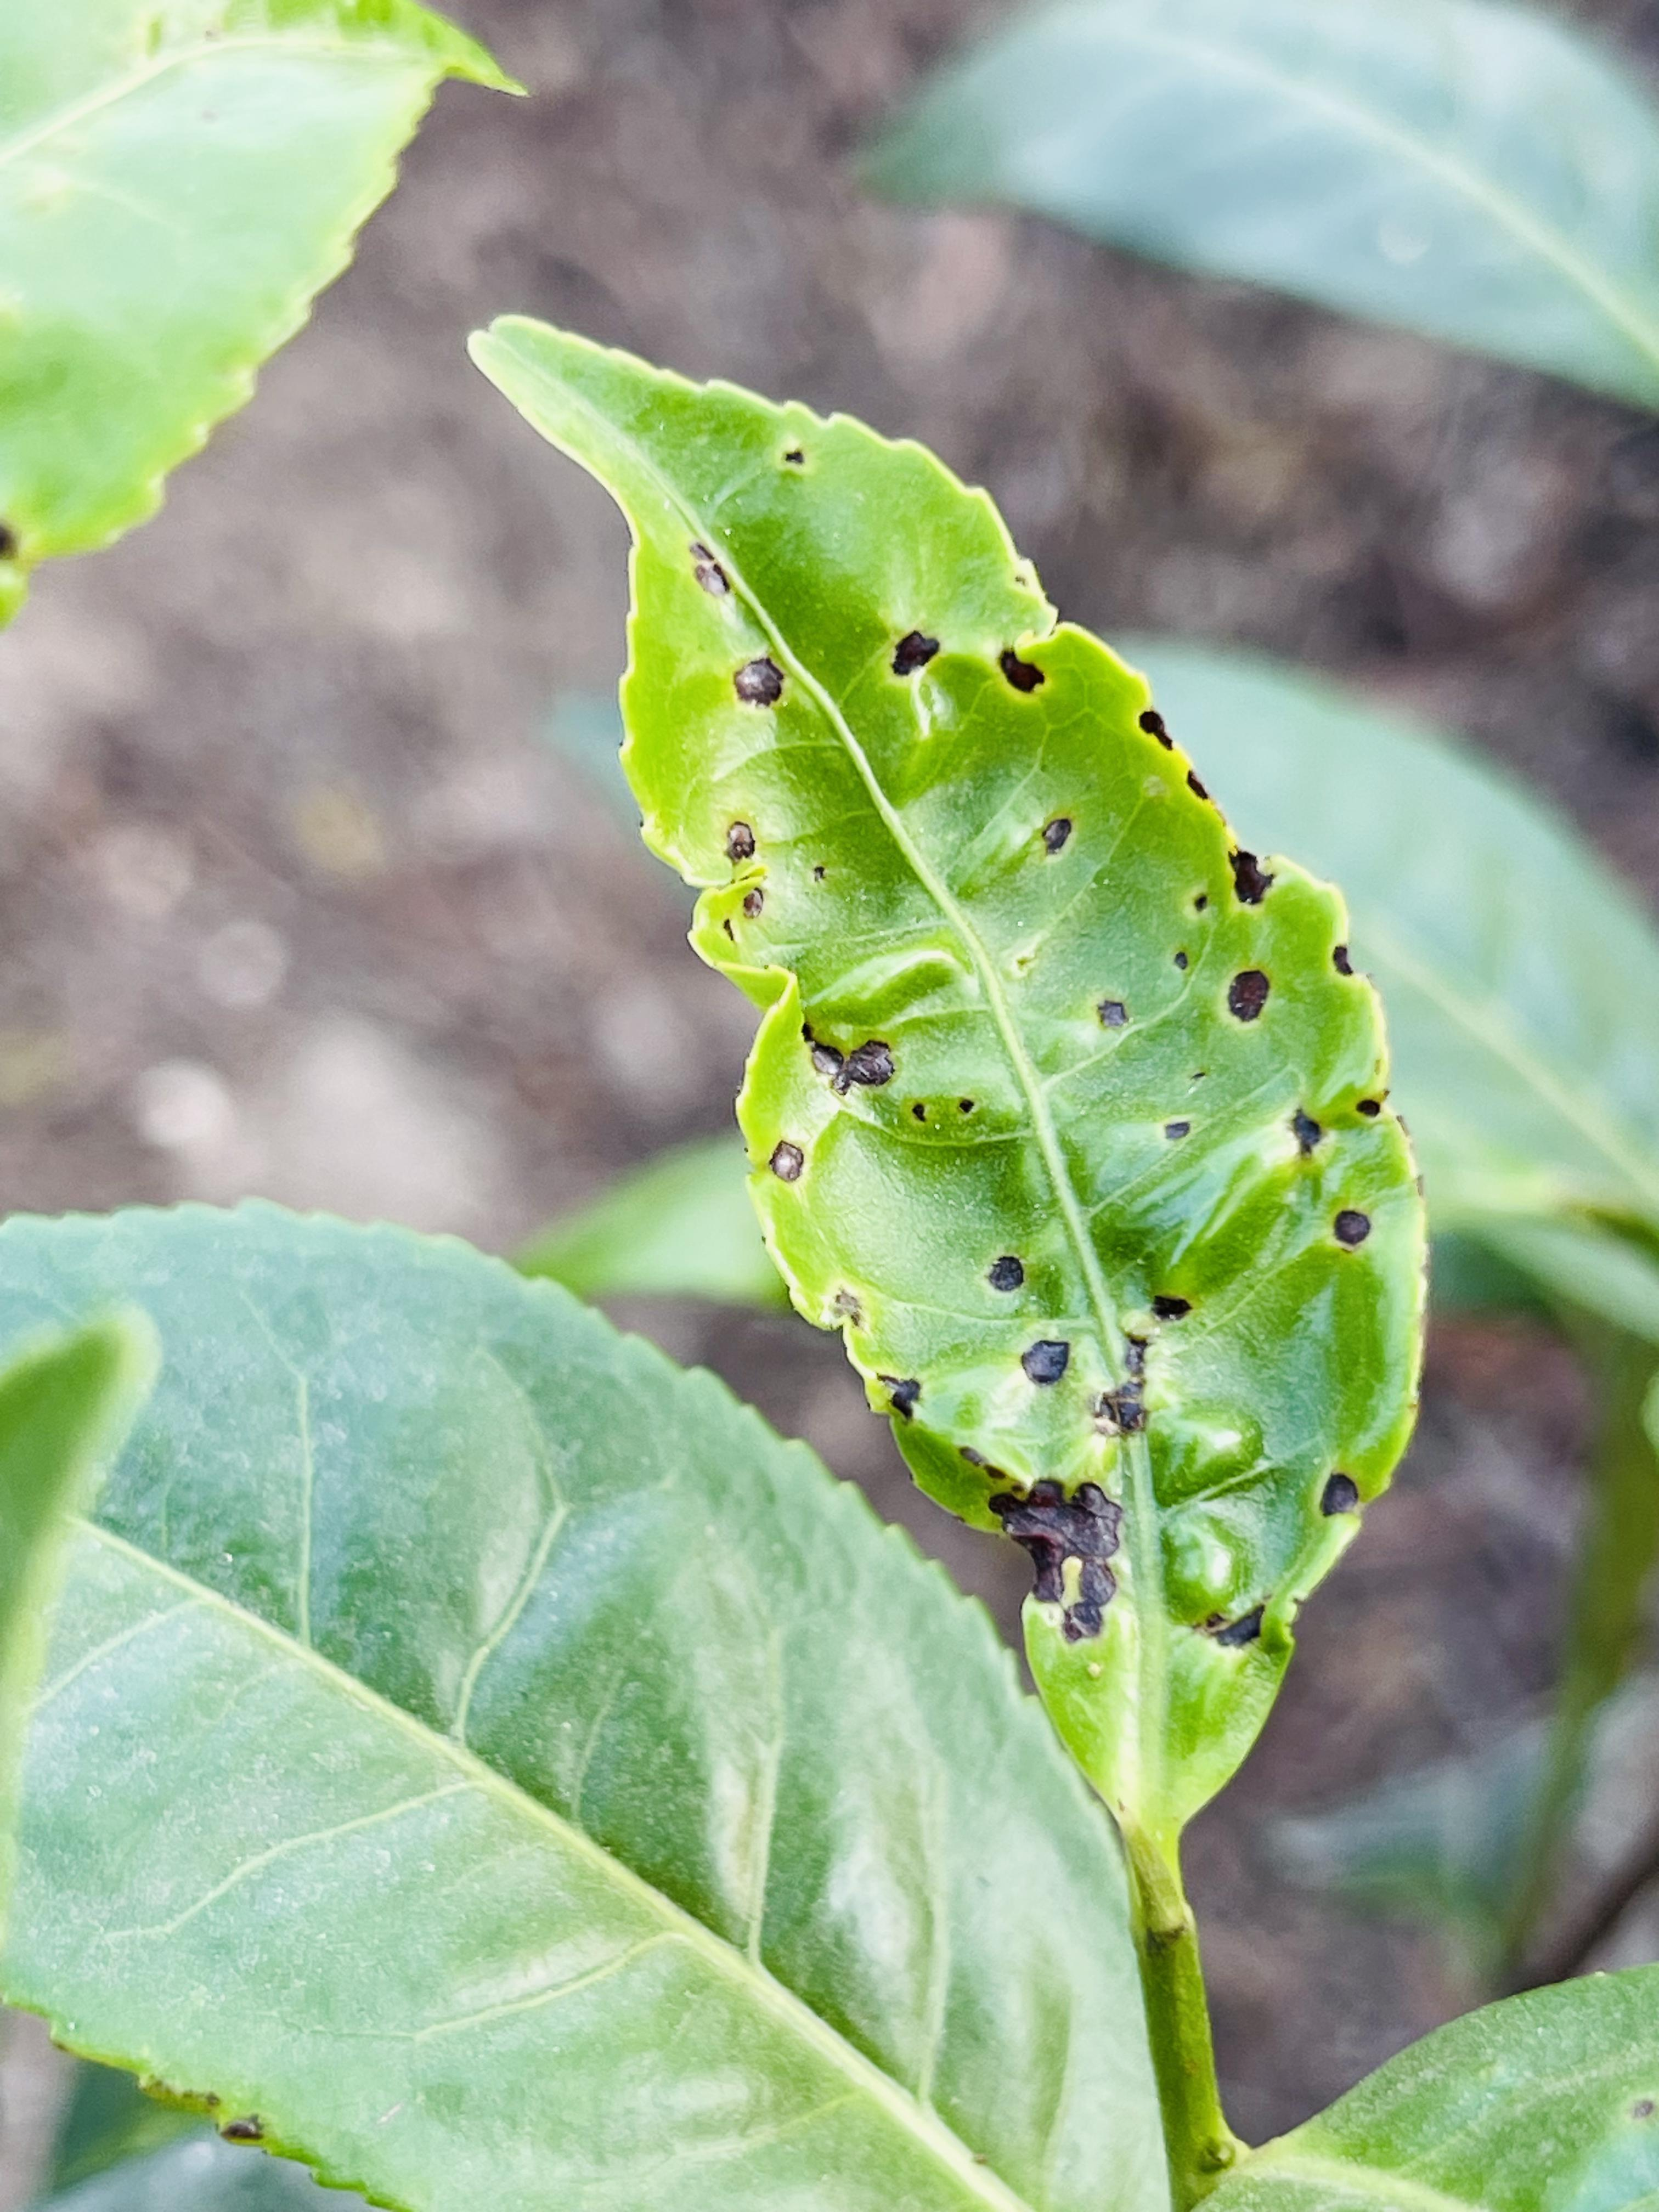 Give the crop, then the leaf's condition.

tea, helopeltis
